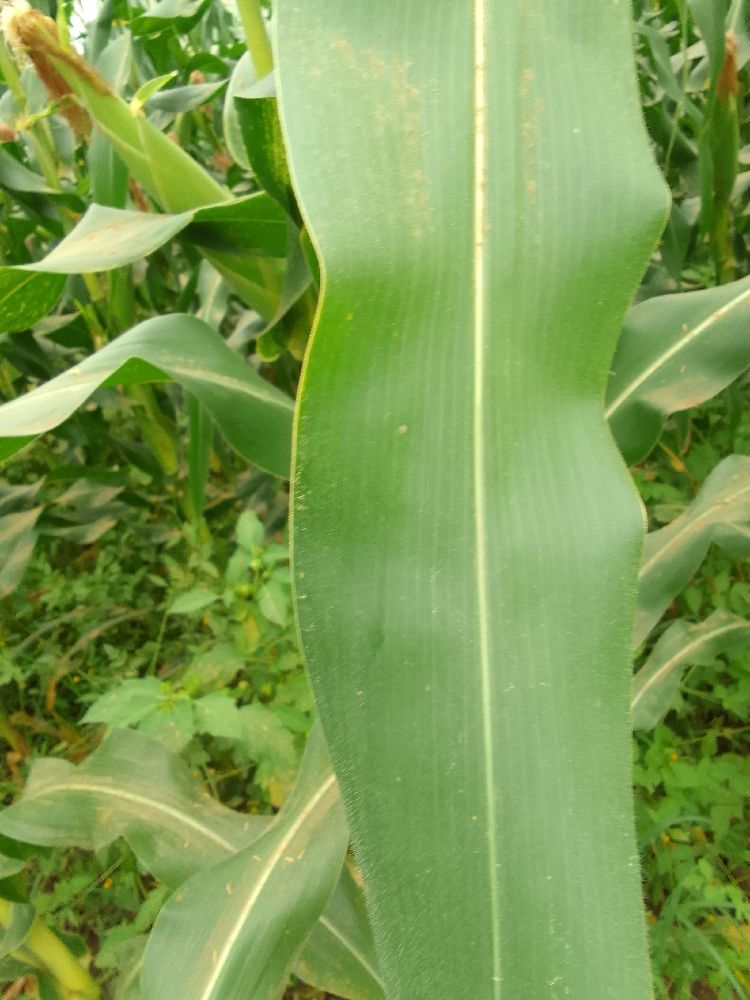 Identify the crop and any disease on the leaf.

maize, healthy
